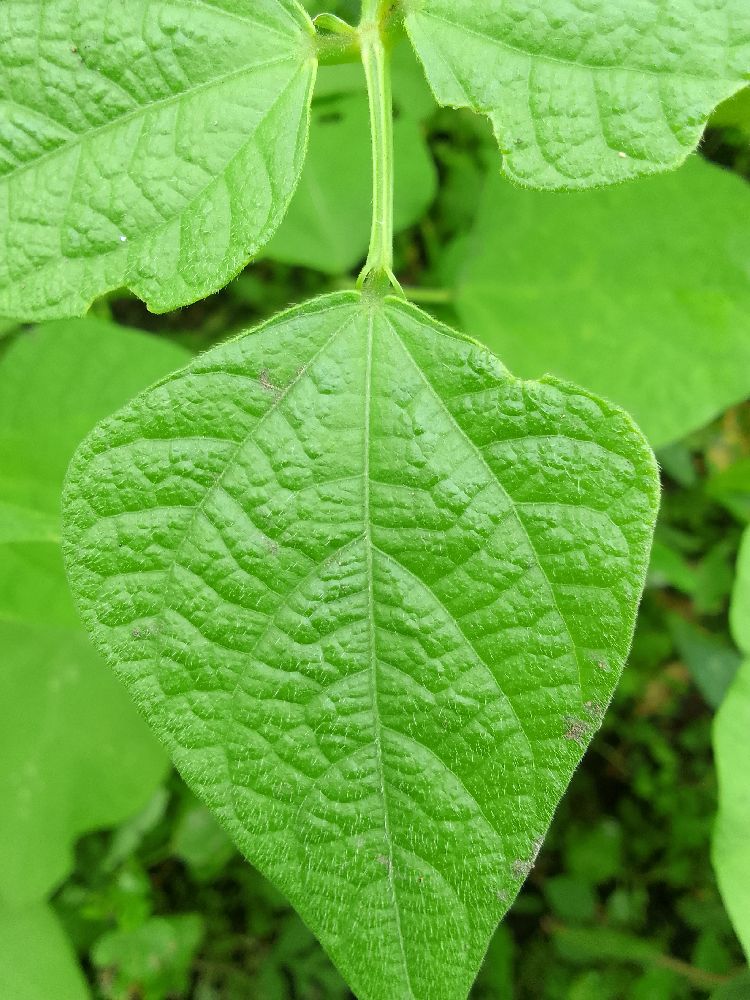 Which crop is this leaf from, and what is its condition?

common bean, healthy
